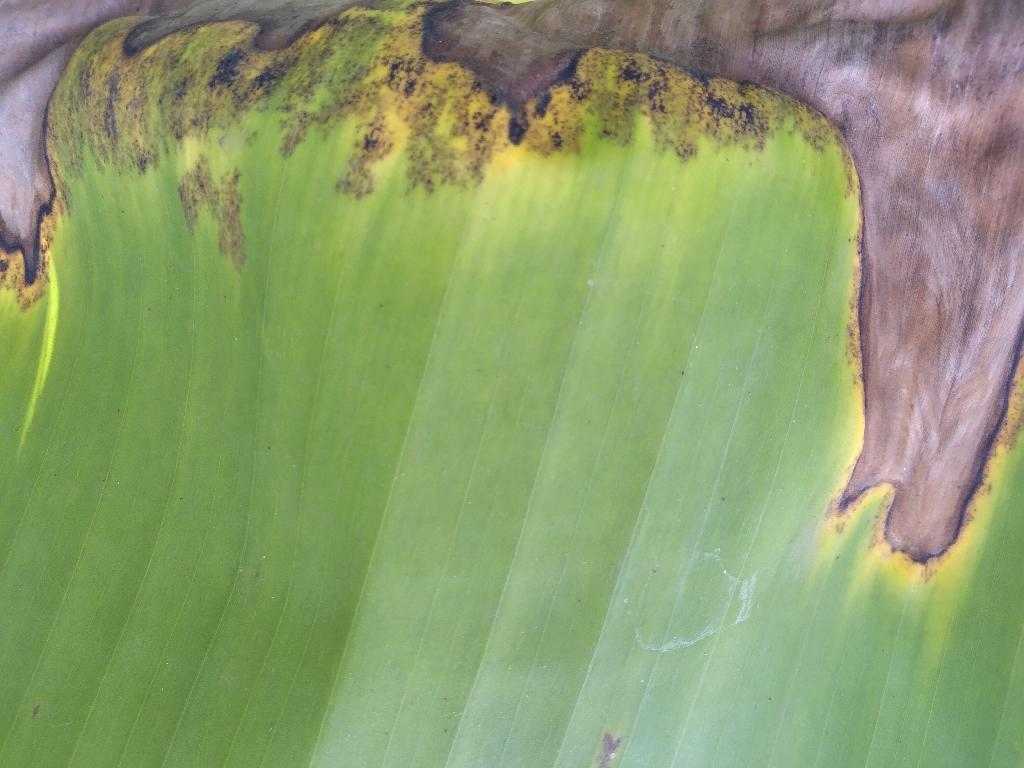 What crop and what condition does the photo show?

banana, black sigatoka
